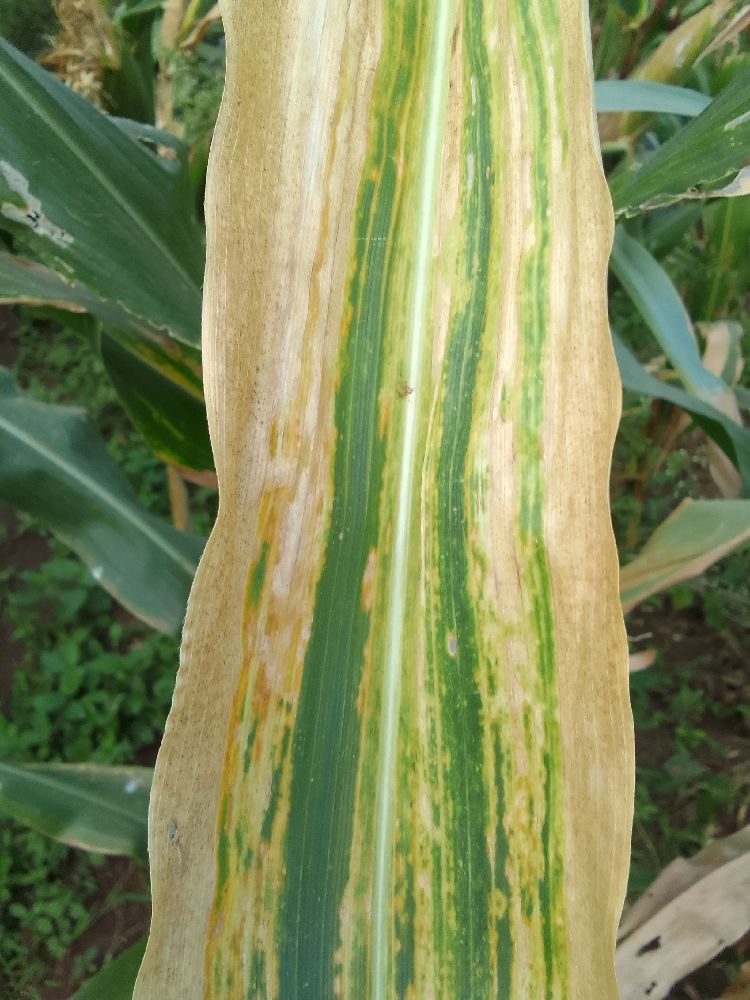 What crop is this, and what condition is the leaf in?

maize, maize lethal necrosis
